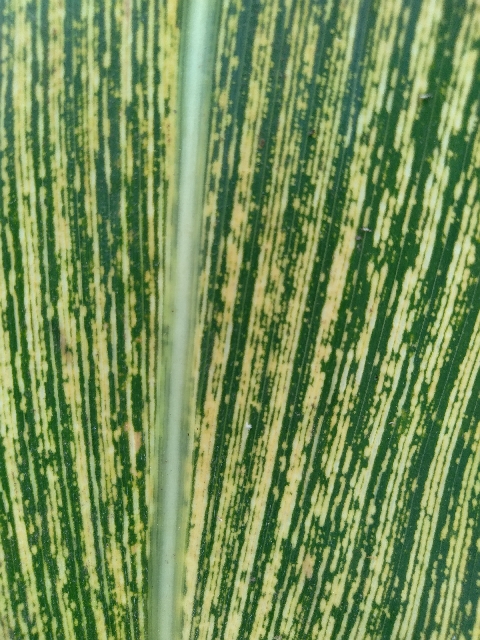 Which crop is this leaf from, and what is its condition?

maize, maize streak virus
